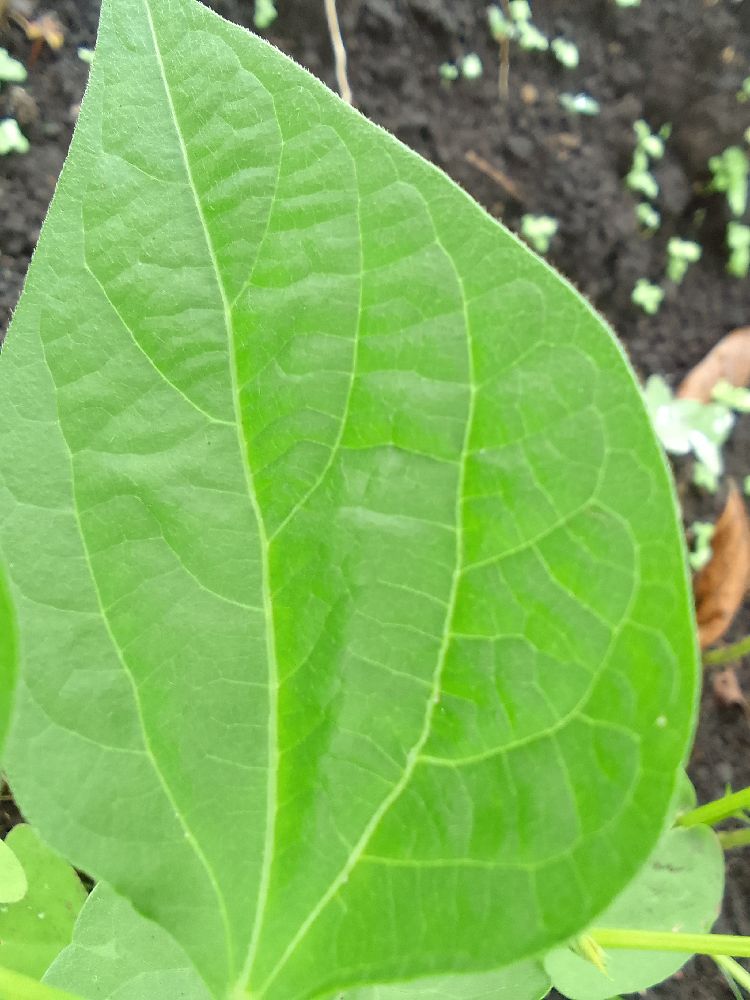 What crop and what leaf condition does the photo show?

common bean, healthy
